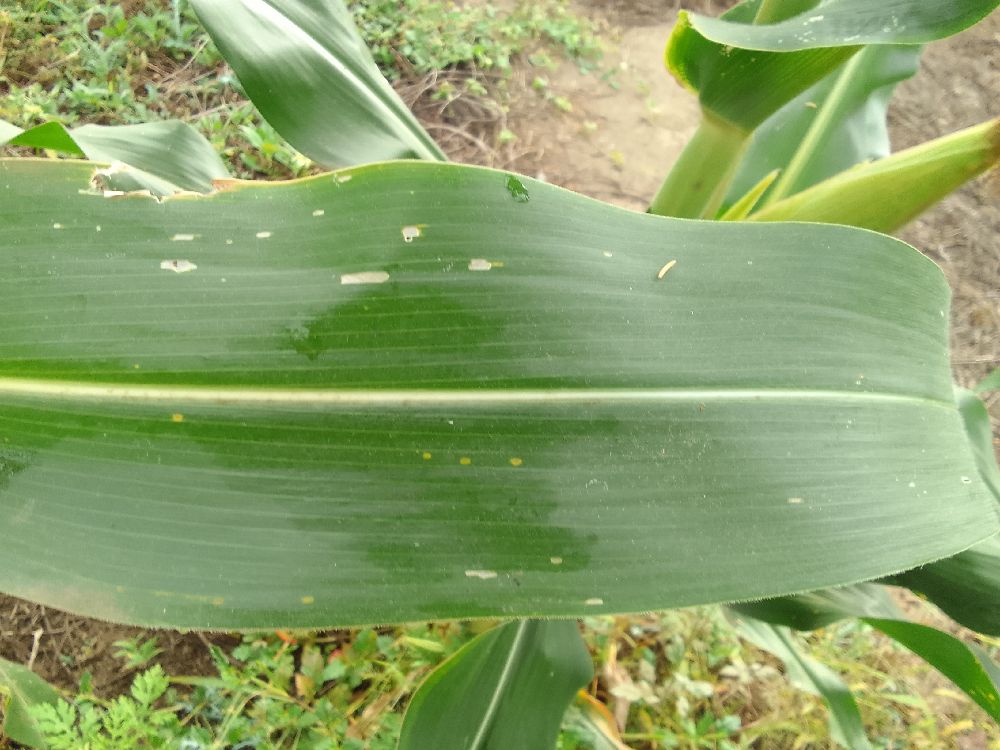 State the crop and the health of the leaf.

maize, healthy
